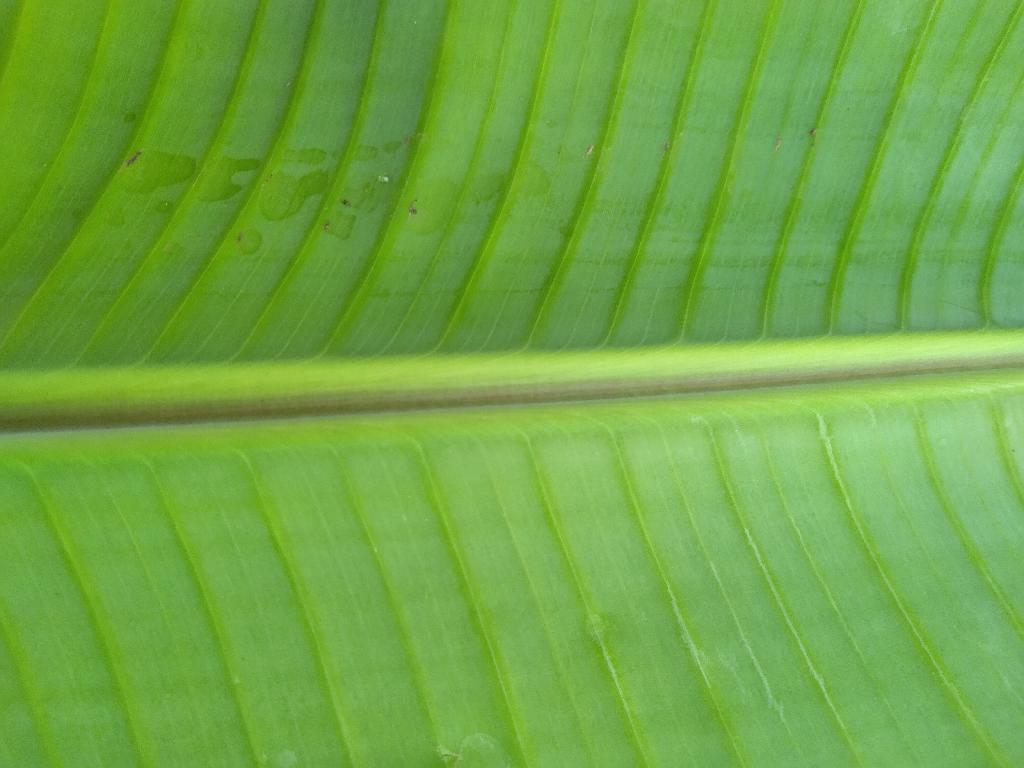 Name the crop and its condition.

banana, healthy
